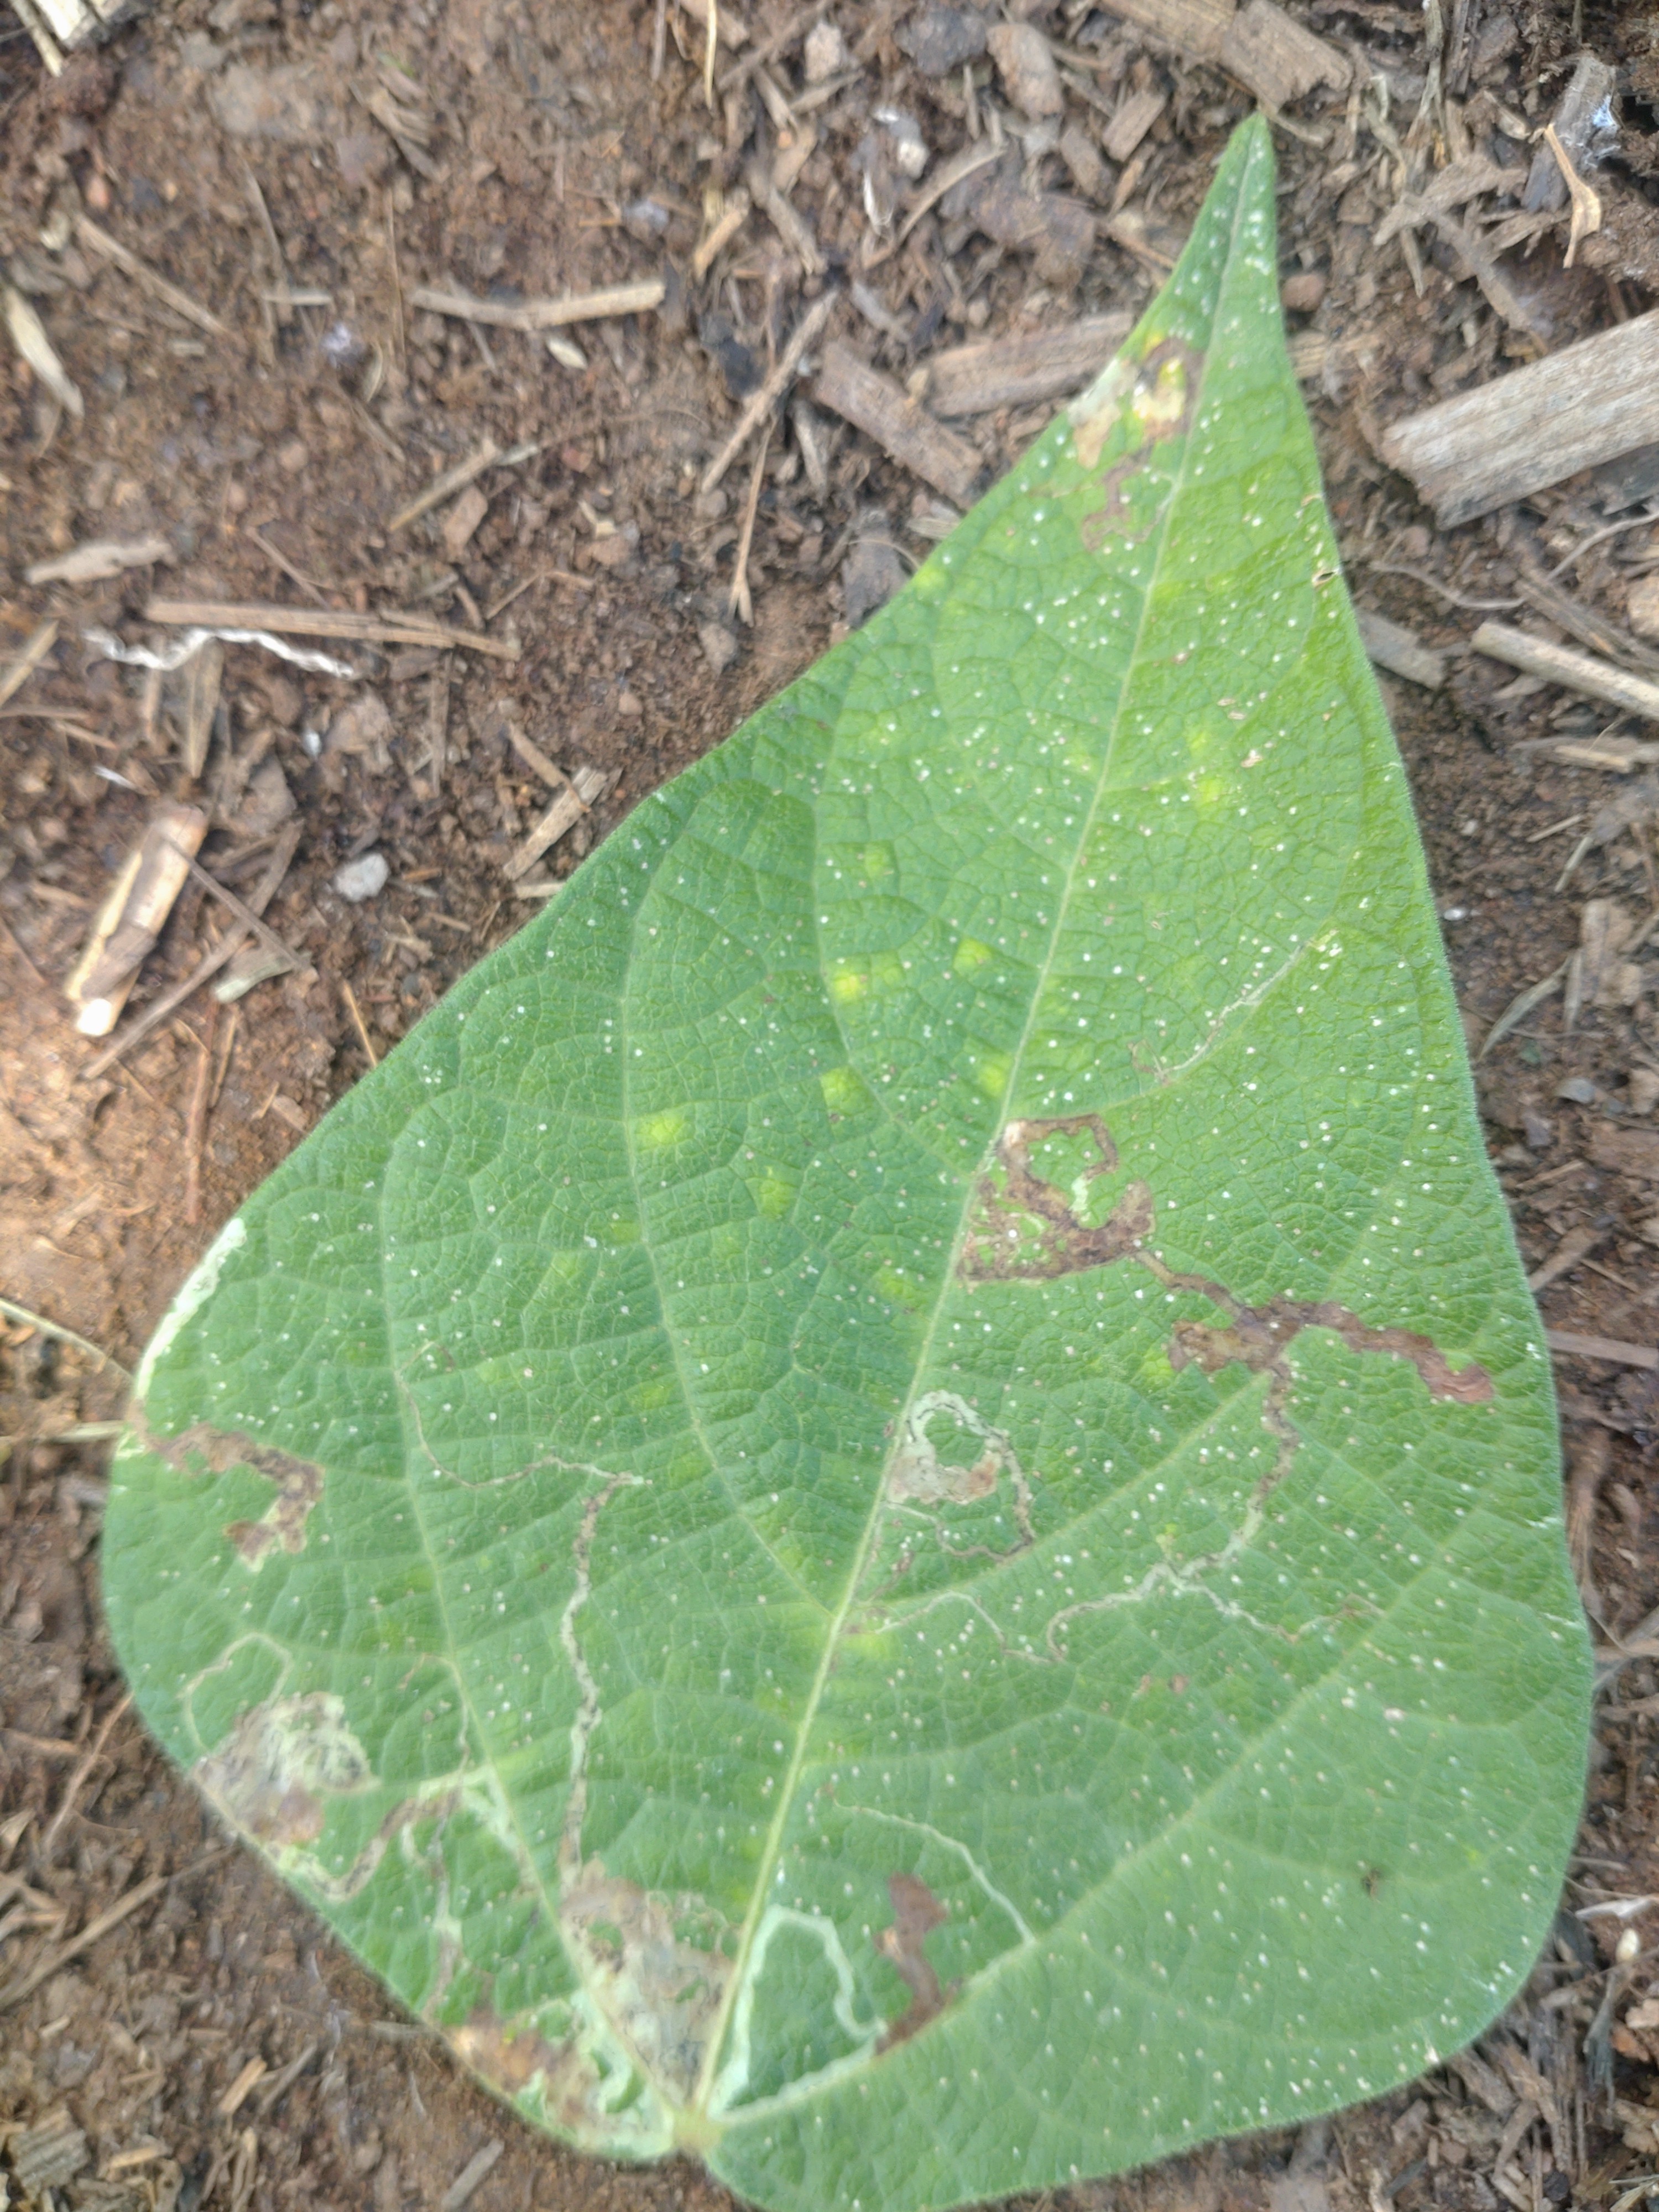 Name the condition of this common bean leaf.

anthracnose
